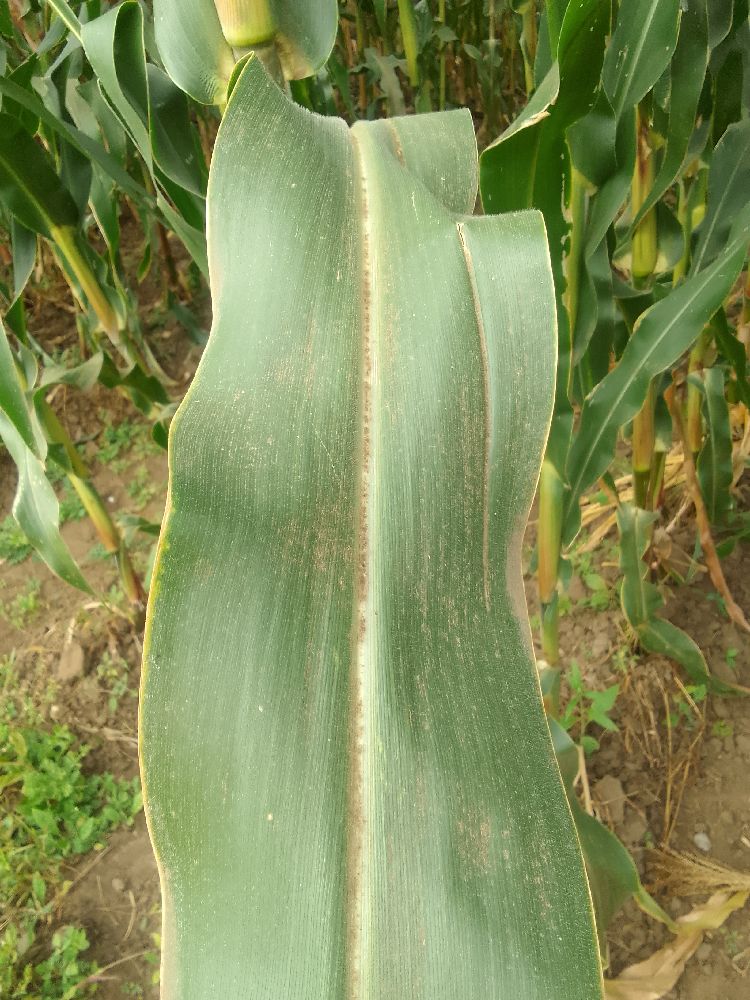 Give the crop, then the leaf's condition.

maize, healthy
